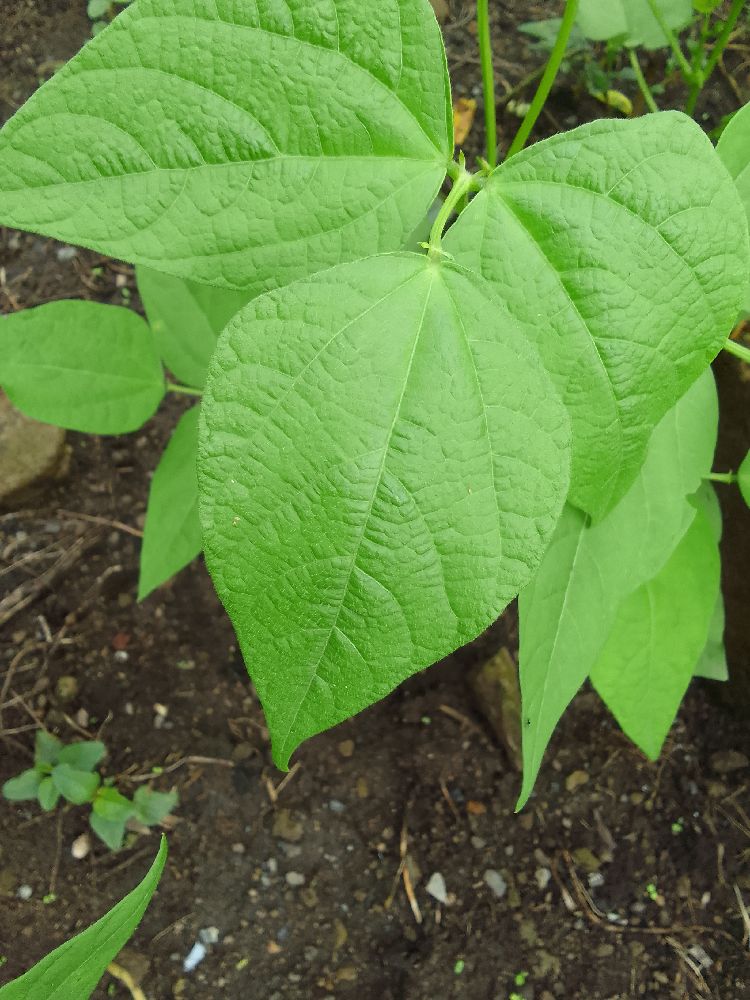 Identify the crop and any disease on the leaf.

common bean, healthy
